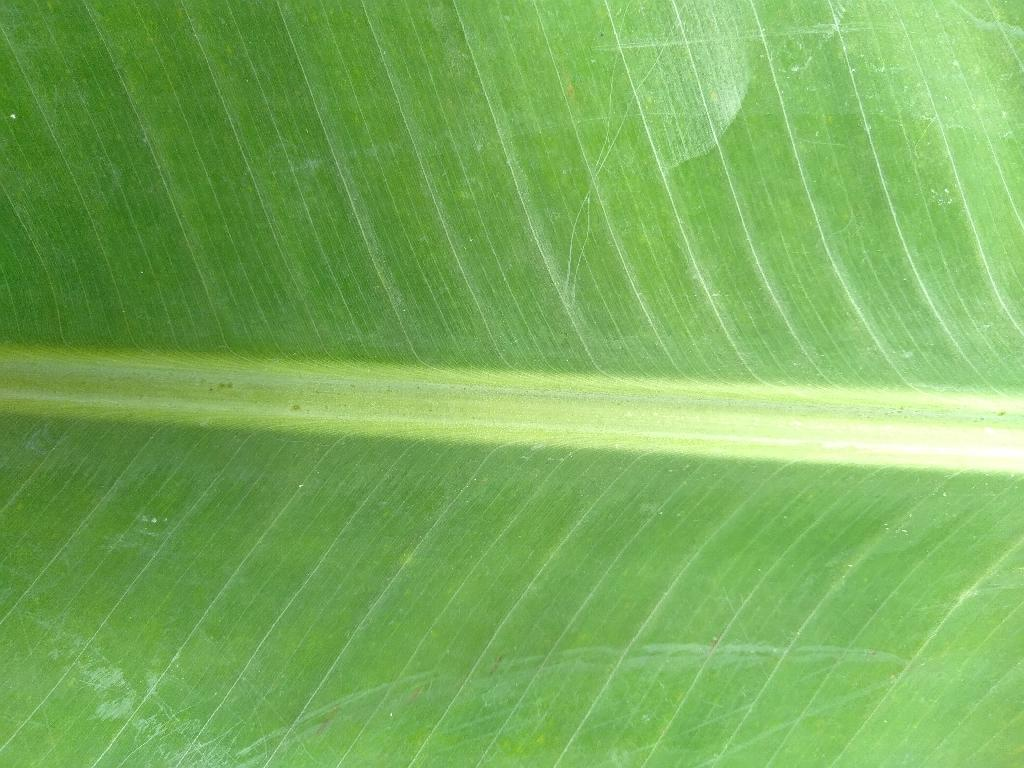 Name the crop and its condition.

banana, healthy
